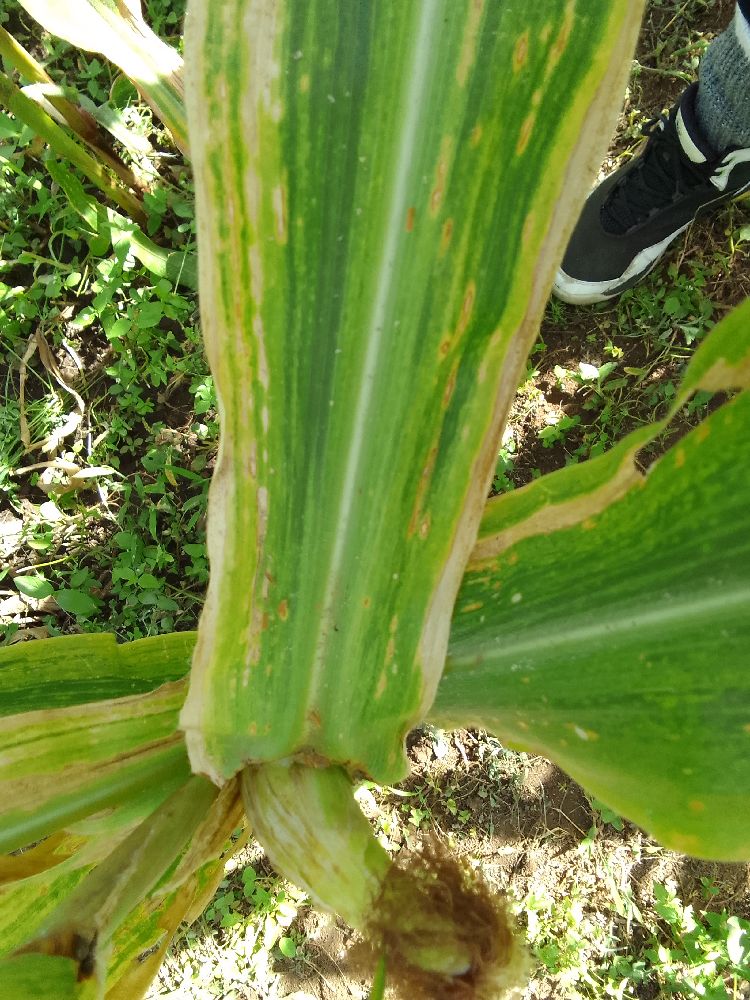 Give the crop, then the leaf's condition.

maize, maize lethal necrosis
